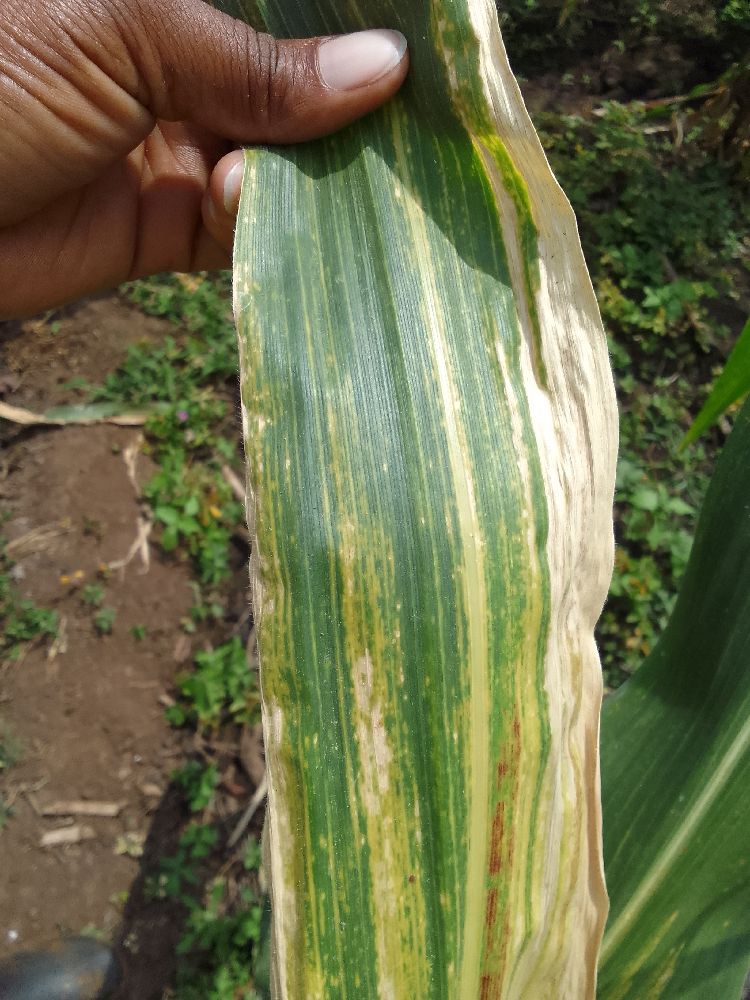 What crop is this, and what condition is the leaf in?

maize, maize lethal necrosis
